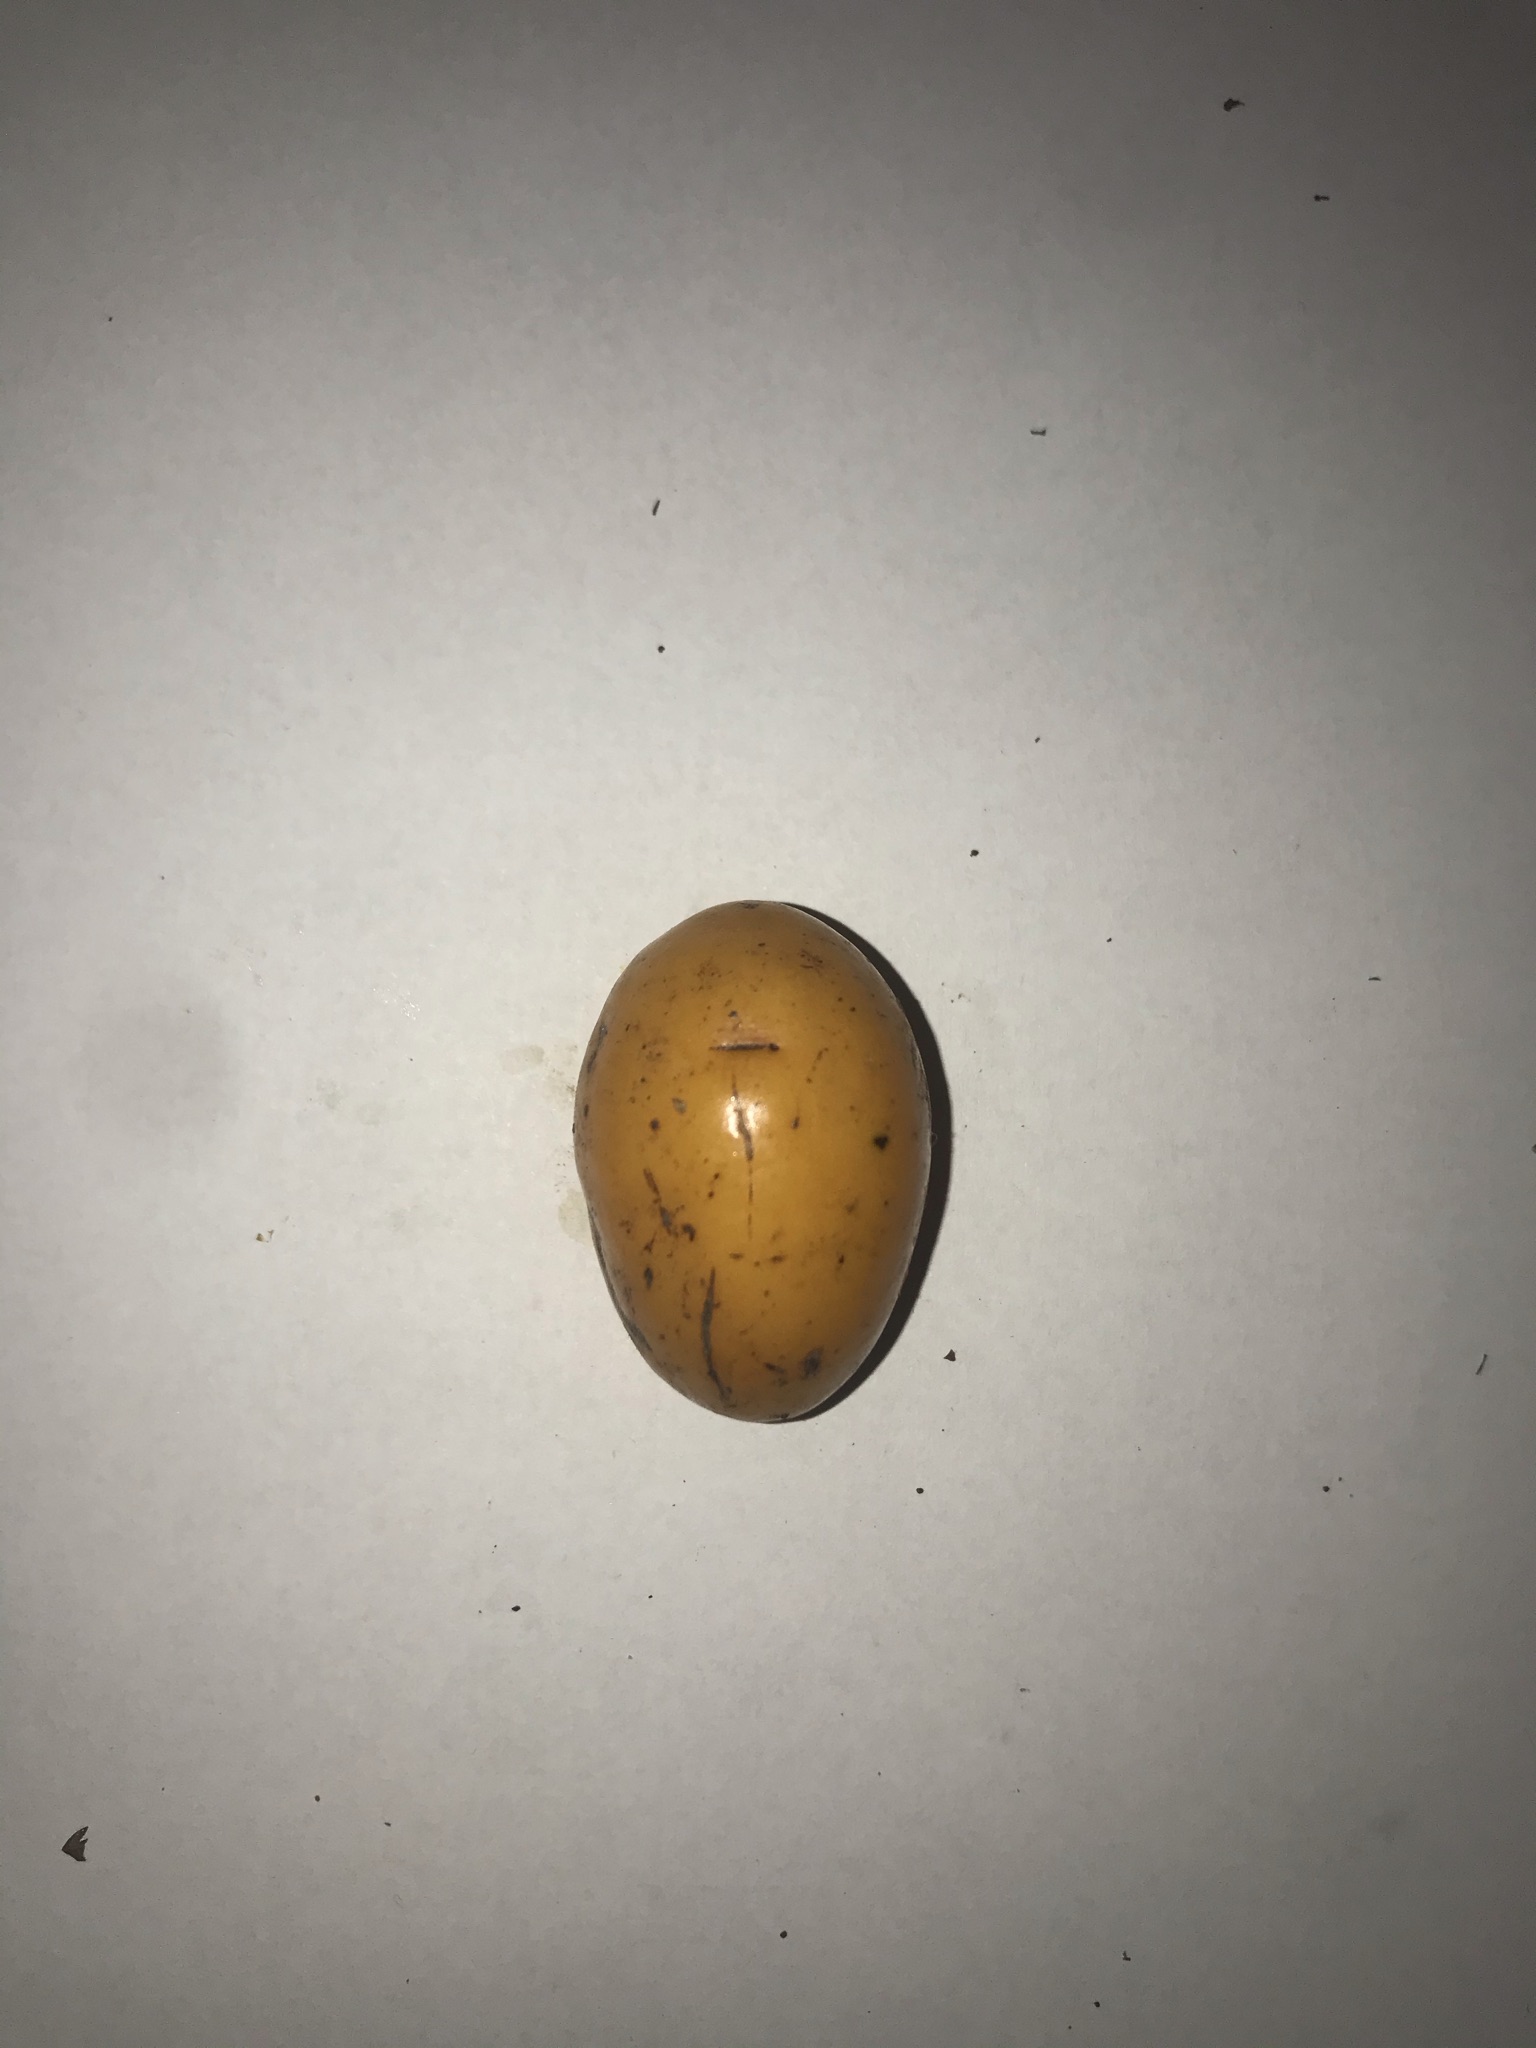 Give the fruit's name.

siriguela
